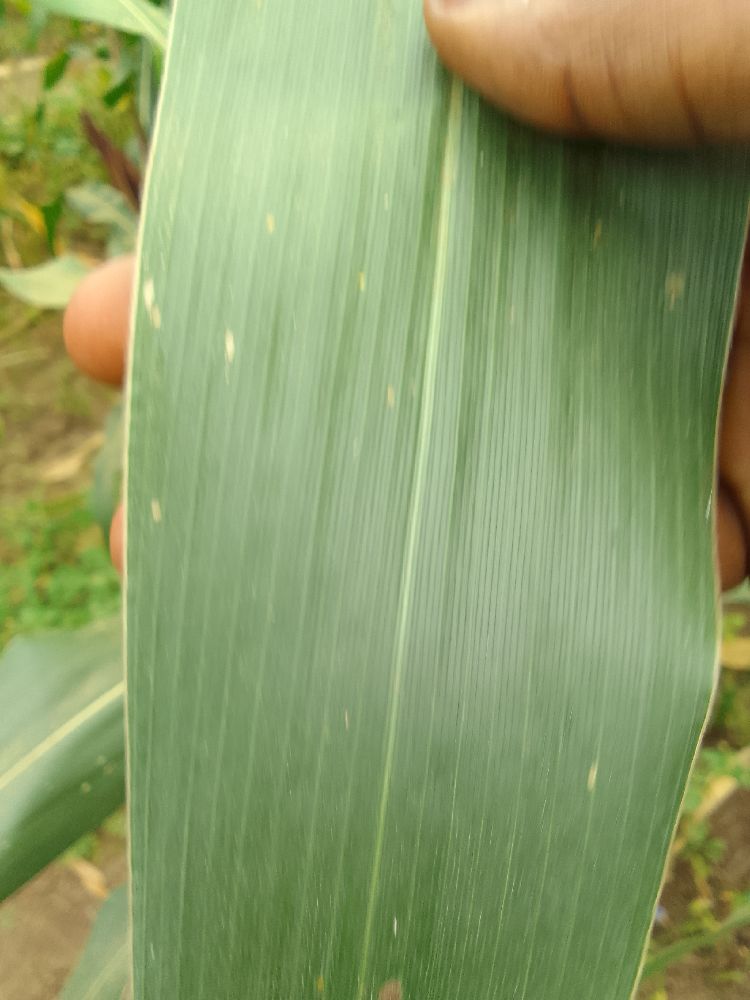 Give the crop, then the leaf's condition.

maize, healthy
